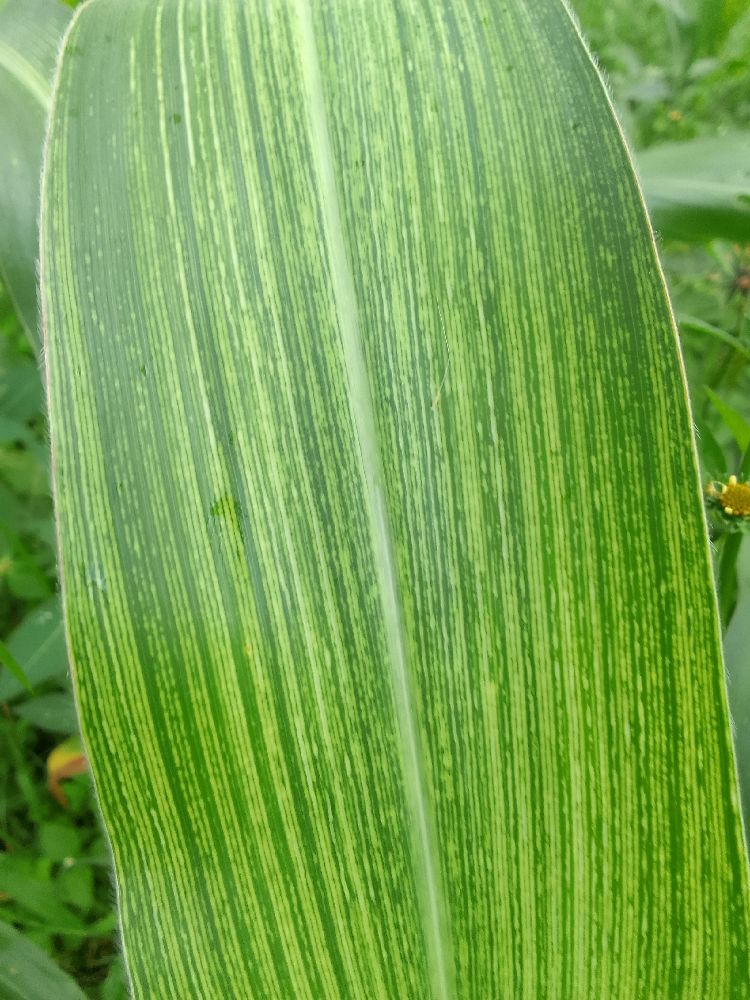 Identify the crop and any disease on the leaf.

maize, maize streak virus
